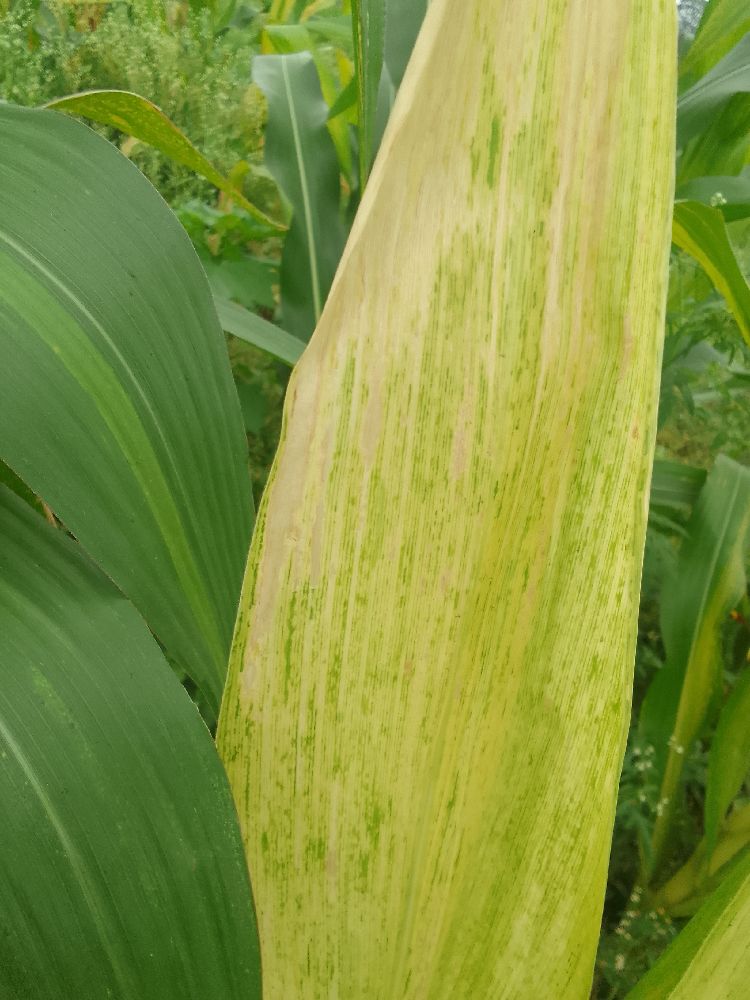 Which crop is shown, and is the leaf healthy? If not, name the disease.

maize, maize lethal necrosis
